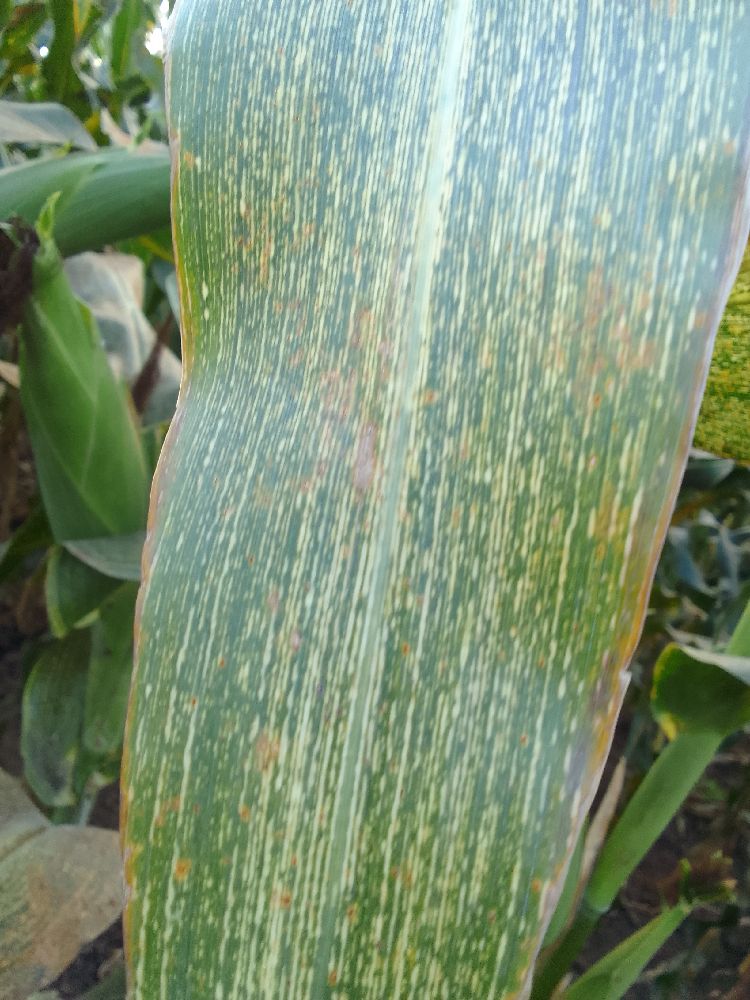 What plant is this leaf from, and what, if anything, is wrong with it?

maize, maize streak virus
